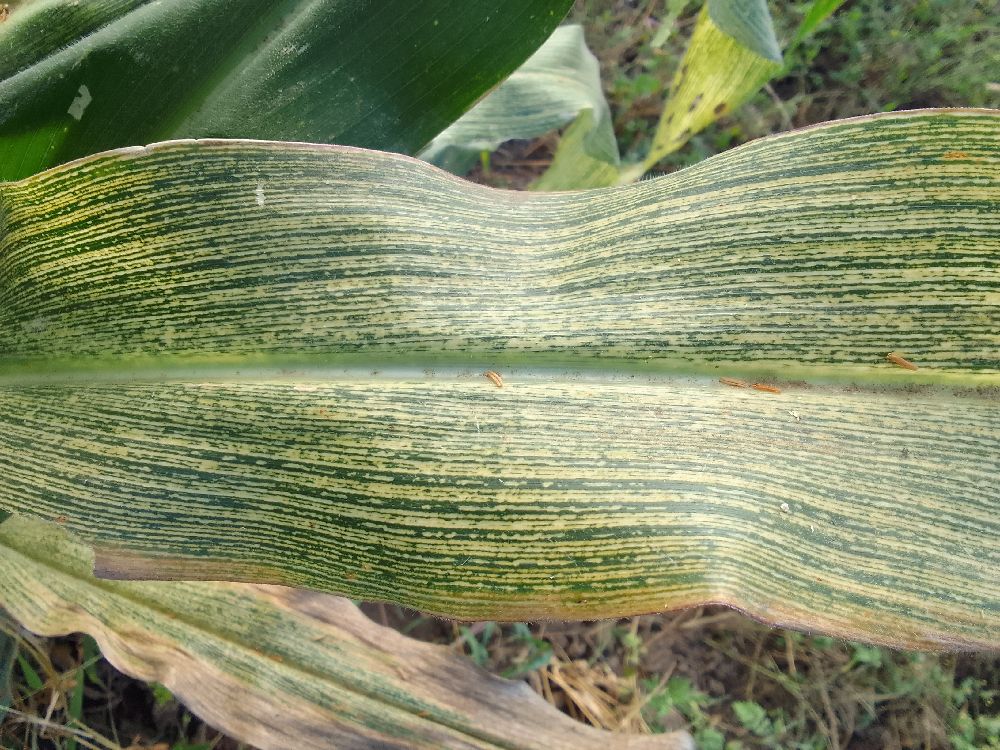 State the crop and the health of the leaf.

maize, maize streak virus
